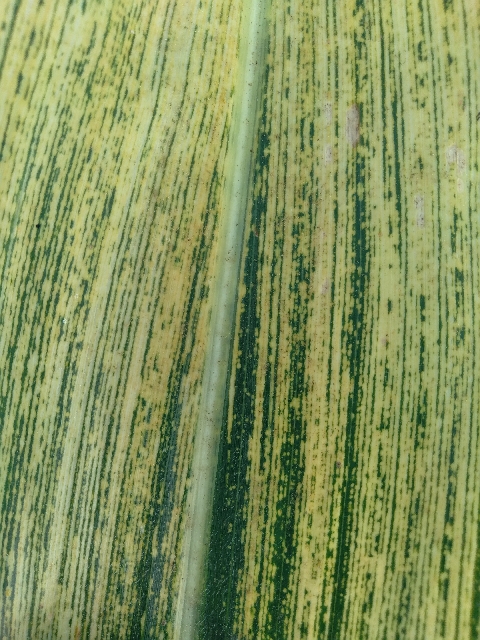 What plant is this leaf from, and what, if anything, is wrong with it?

maize, maize streak virus
